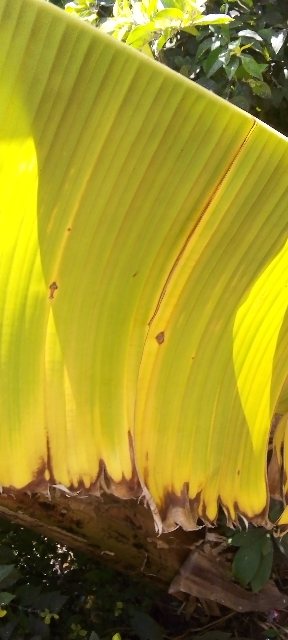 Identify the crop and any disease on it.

banana, fusarium wilt race 1
